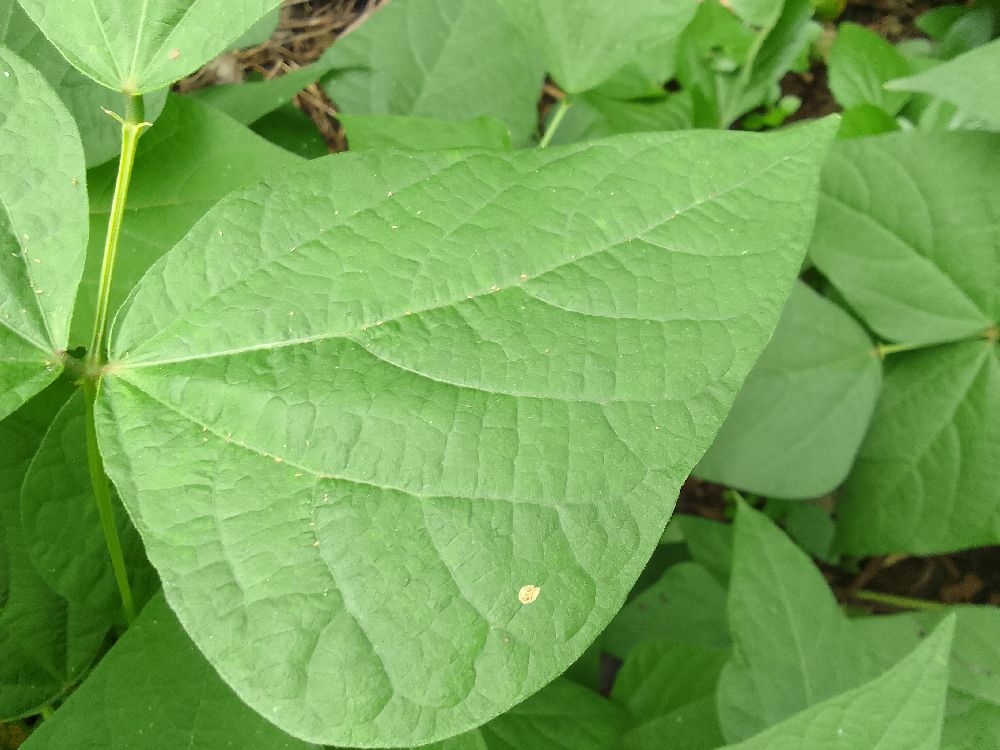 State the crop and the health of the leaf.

common bean, healthy
